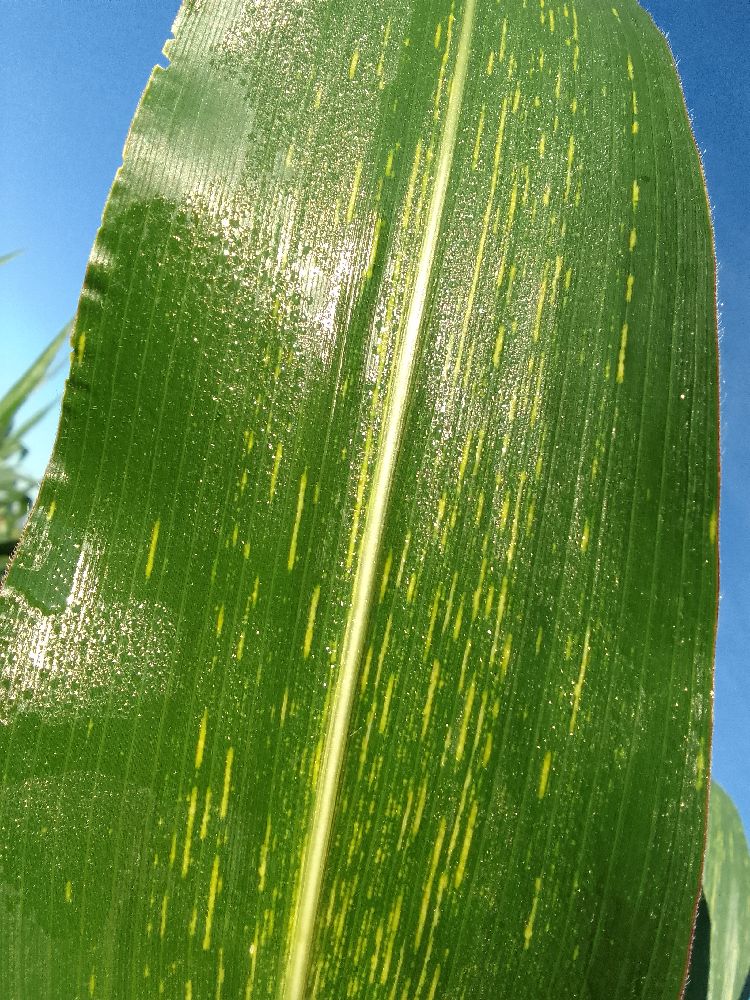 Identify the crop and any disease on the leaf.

maize, maize streak virus
